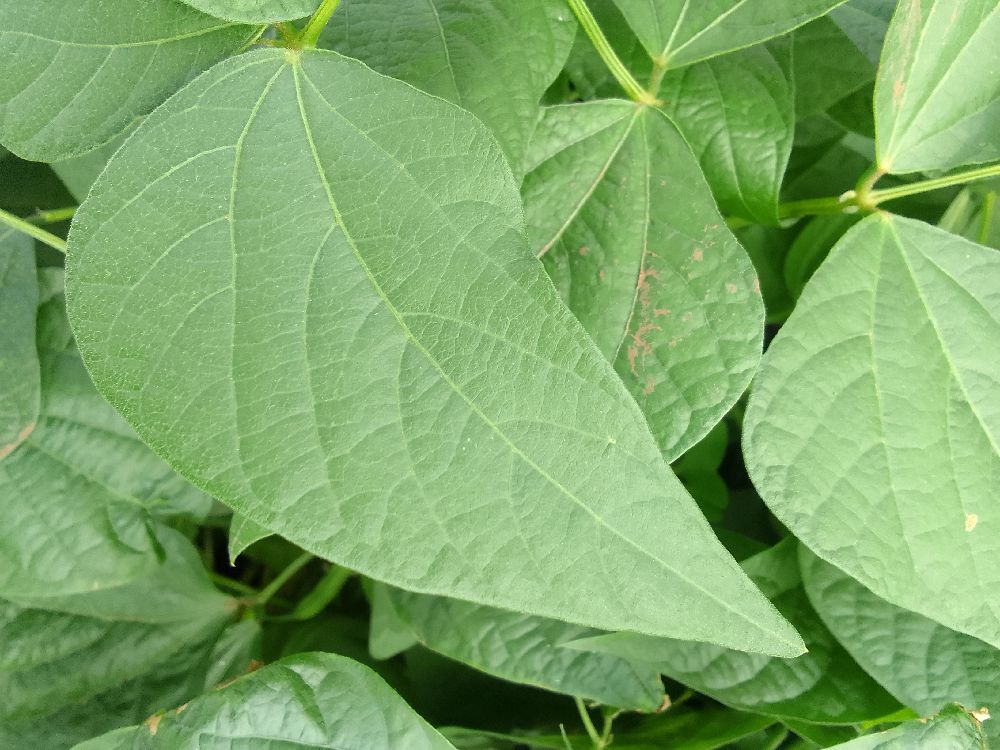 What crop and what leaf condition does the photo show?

common bean, healthy
